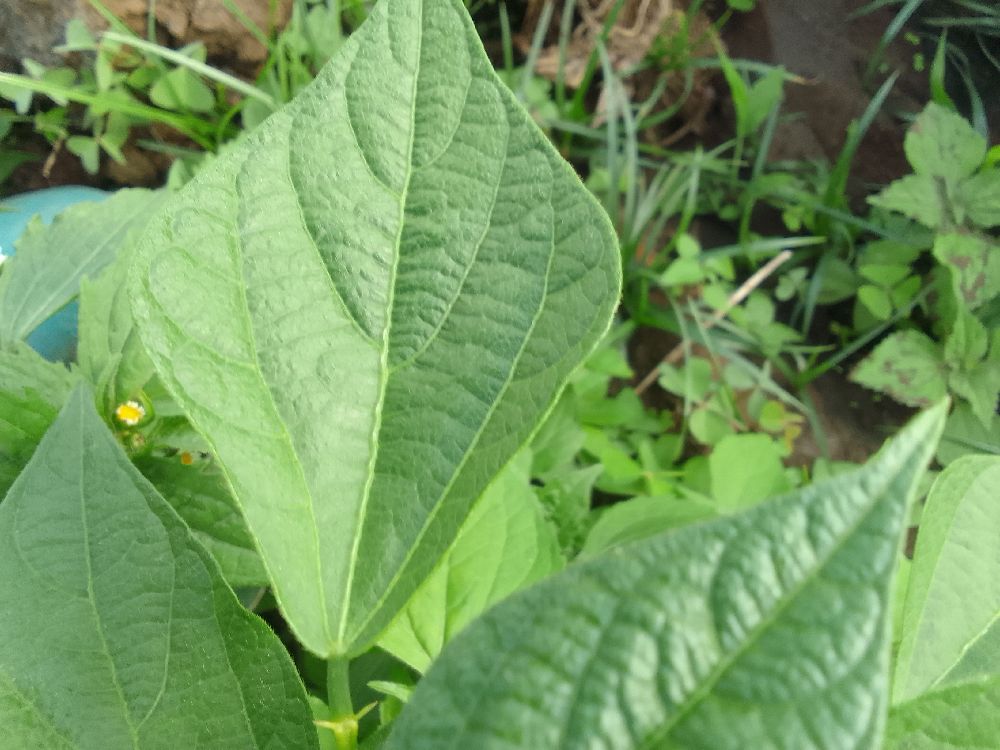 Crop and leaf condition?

common bean, healthy
